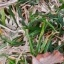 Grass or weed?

grass
